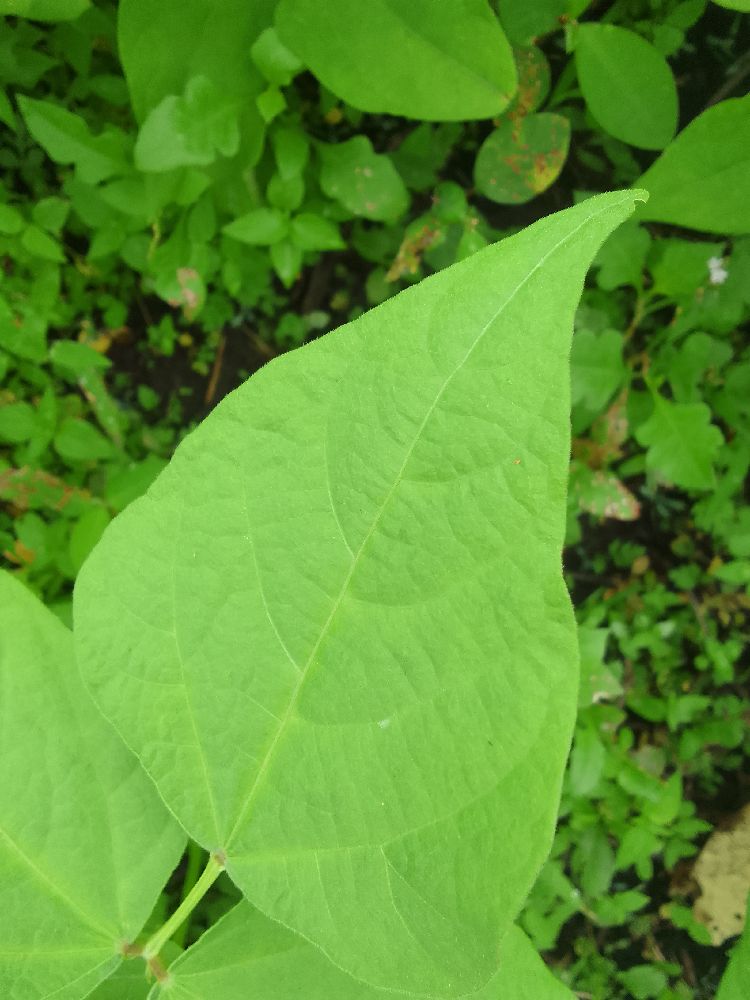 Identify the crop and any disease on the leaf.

common bean, healthy
